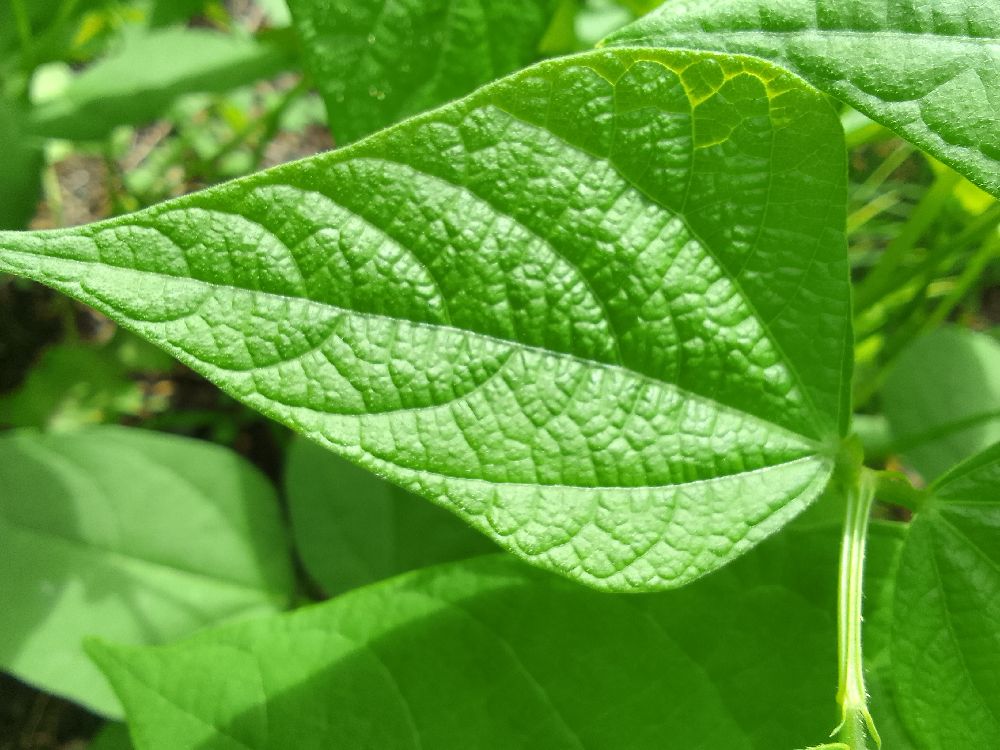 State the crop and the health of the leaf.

common bean, healthy
